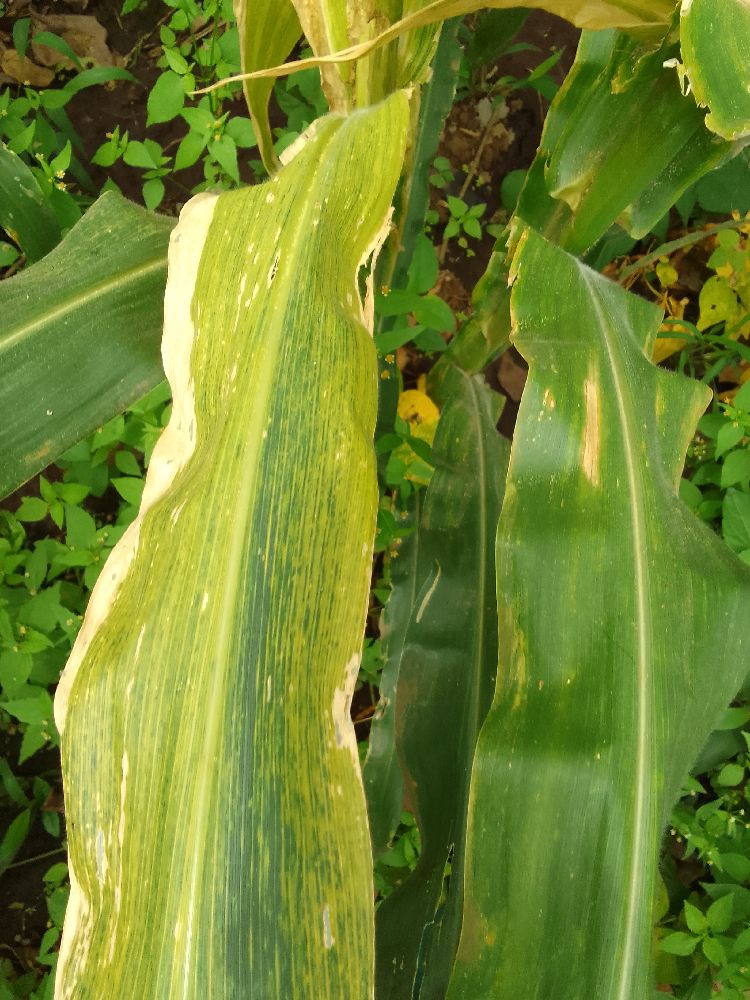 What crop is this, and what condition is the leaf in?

maize, maize lethal necrosis
